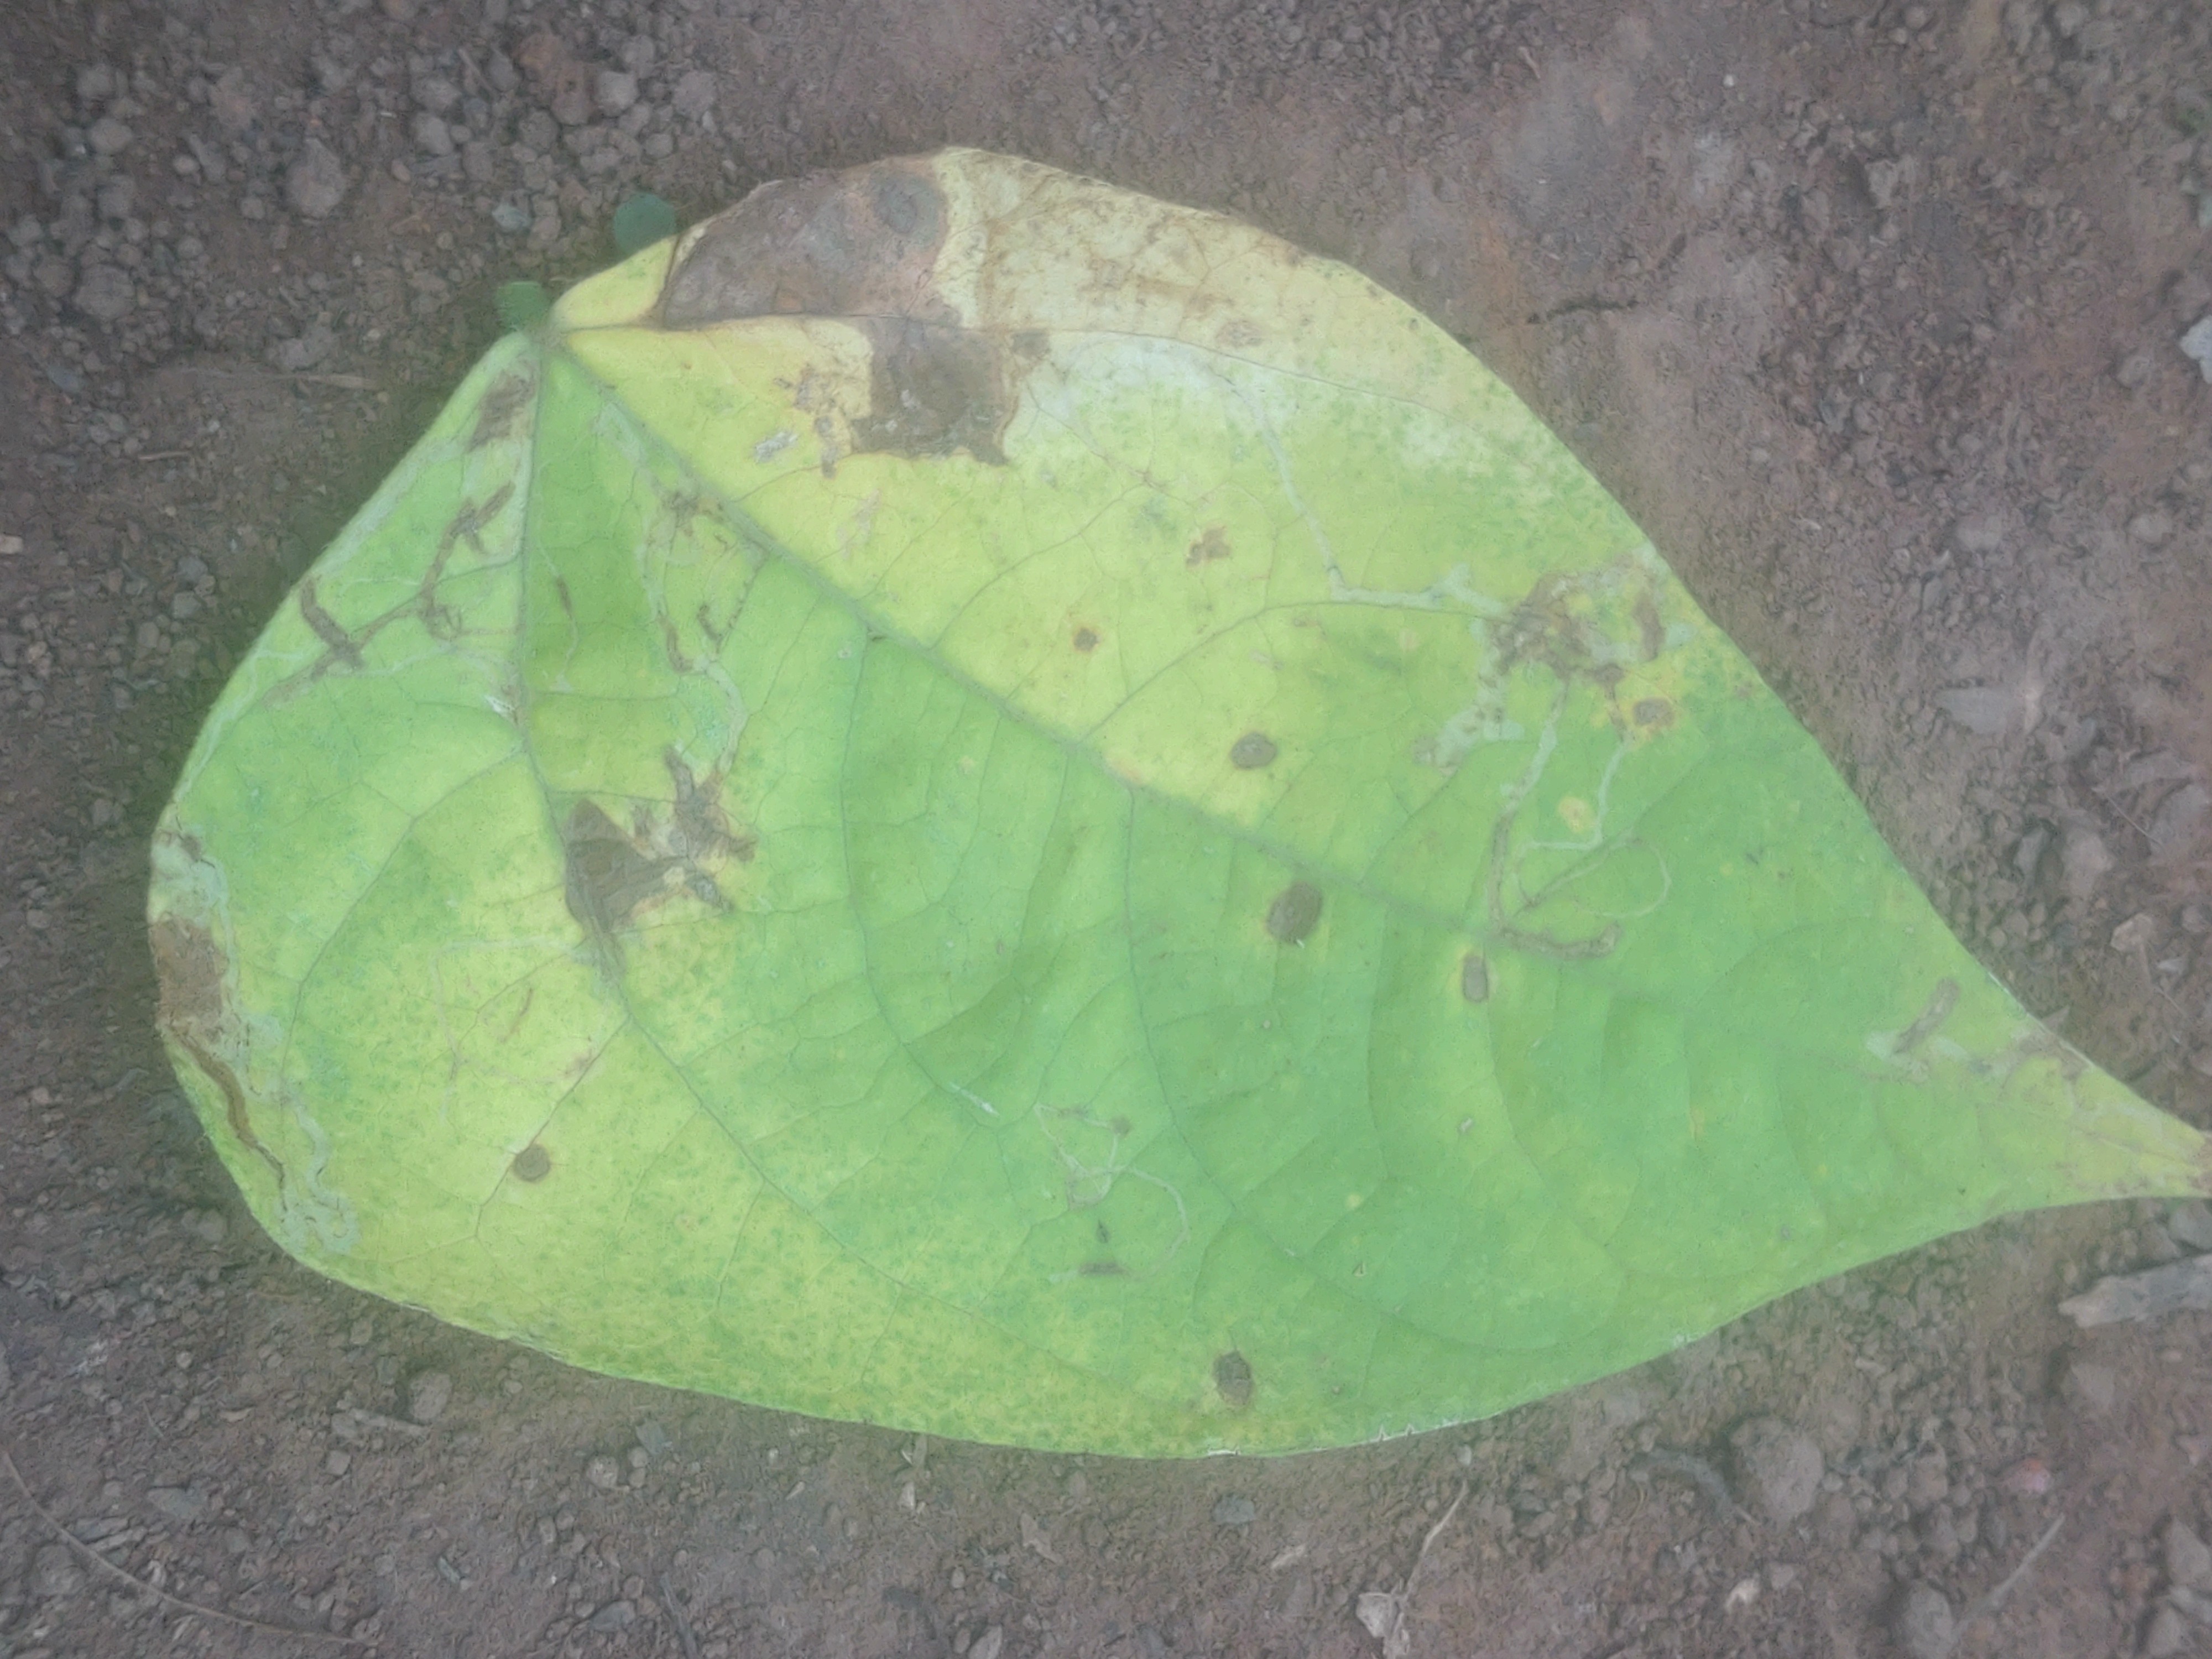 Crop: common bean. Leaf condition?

anthracnose
